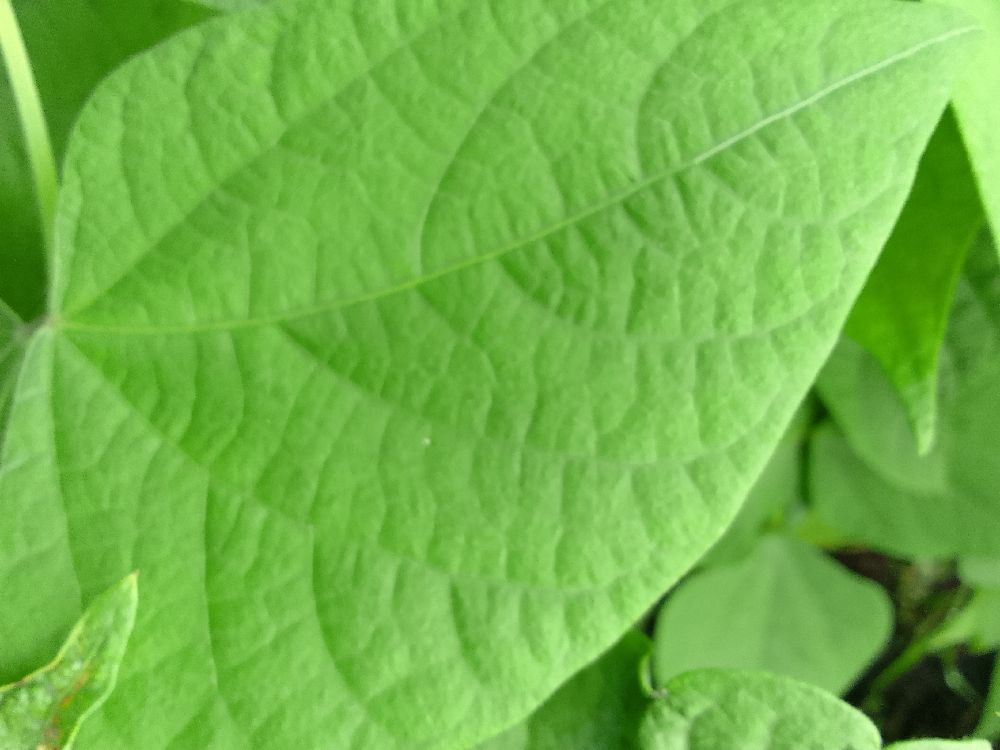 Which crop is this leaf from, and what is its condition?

common bean, healthy
